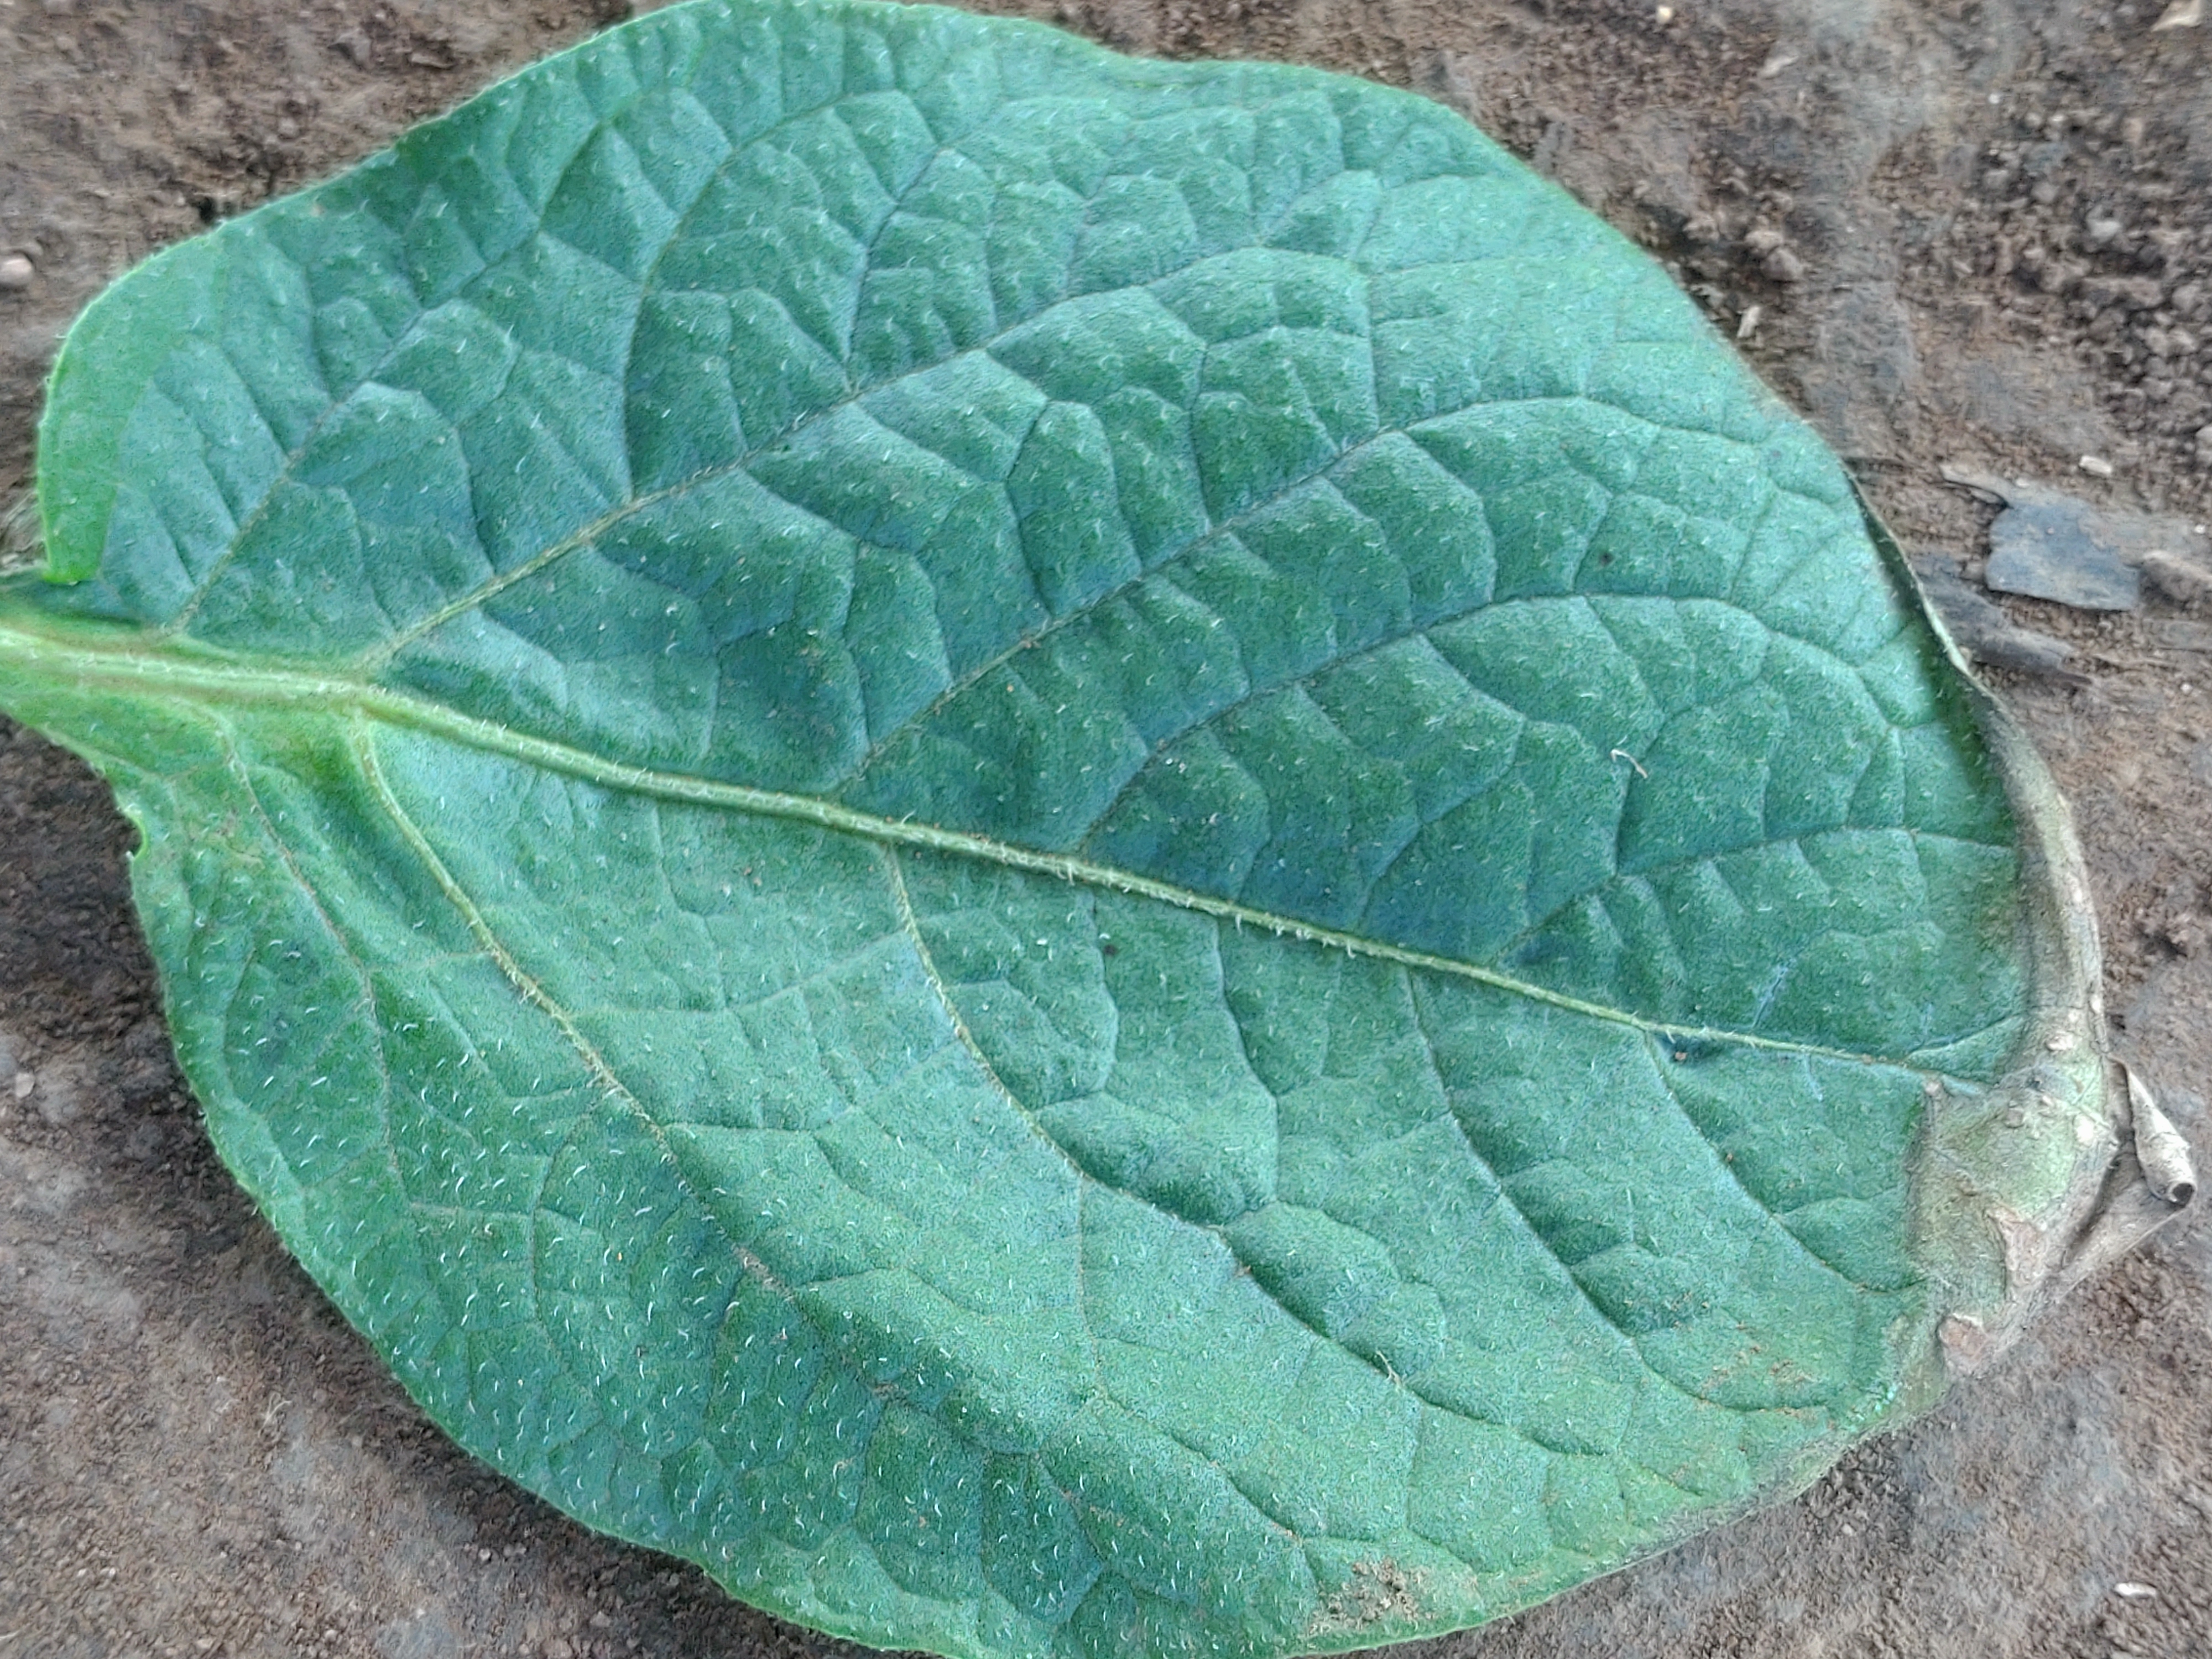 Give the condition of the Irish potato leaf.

early blight
